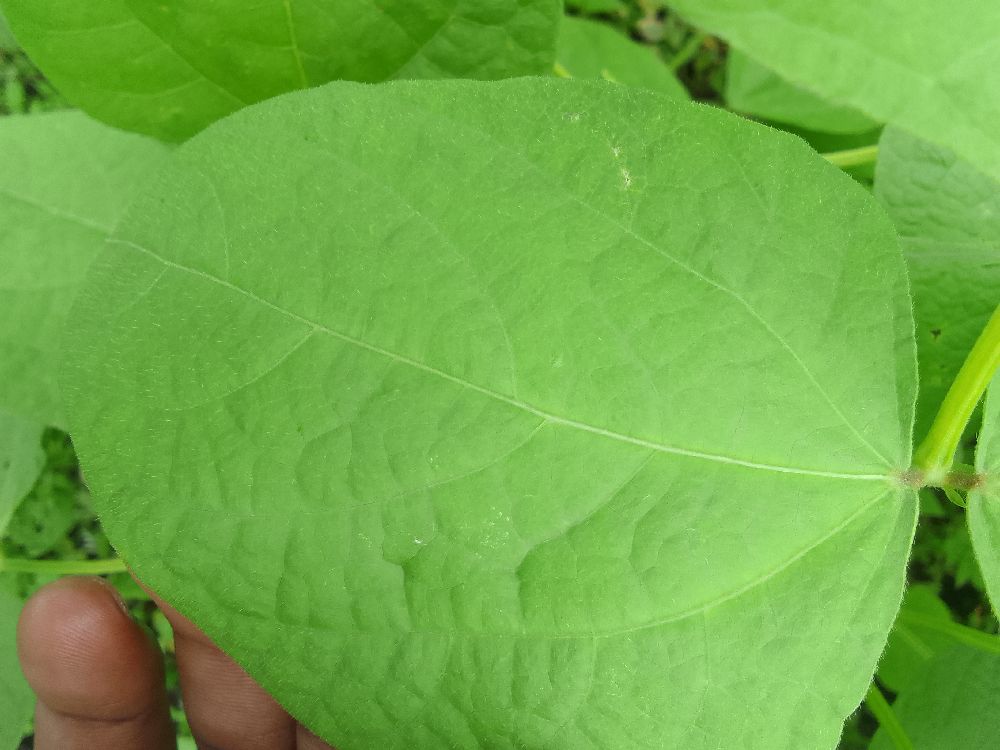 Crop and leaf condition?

common bean, healthy
